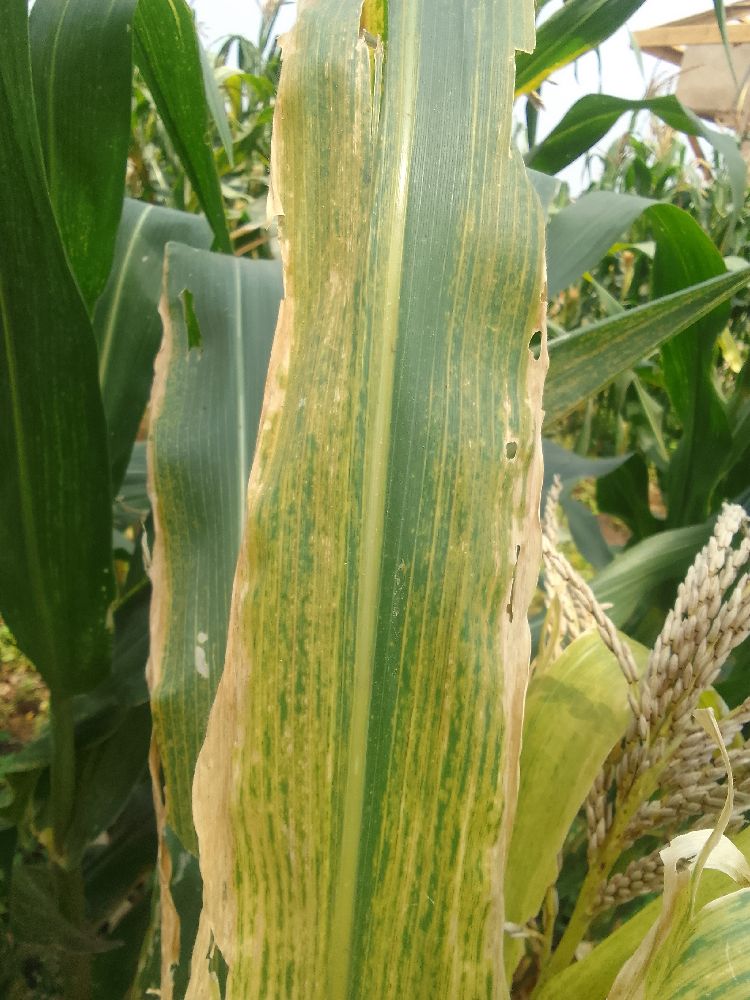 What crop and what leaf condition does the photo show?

maize, healthy
